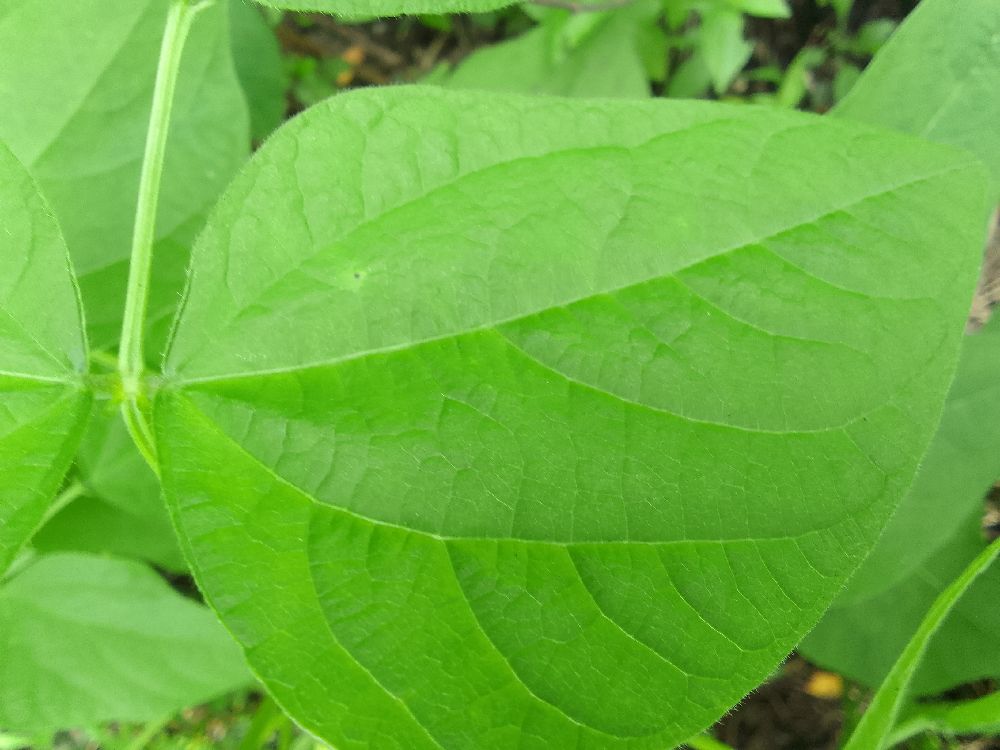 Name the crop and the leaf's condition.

common bean, healthy
